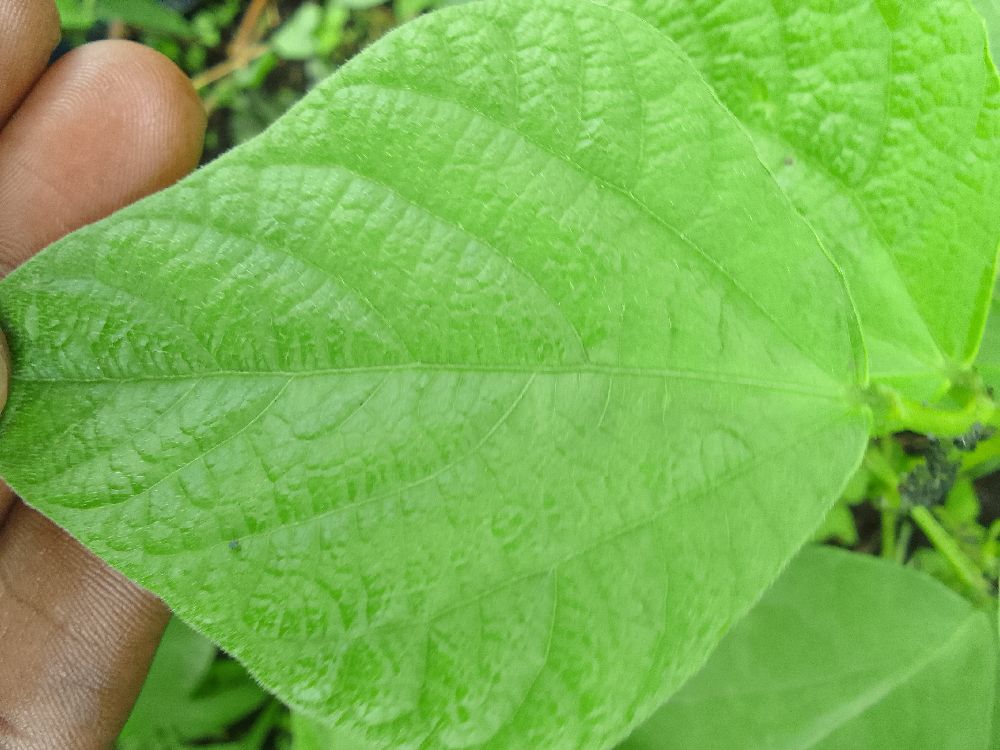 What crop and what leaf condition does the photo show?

common bean, healthy
